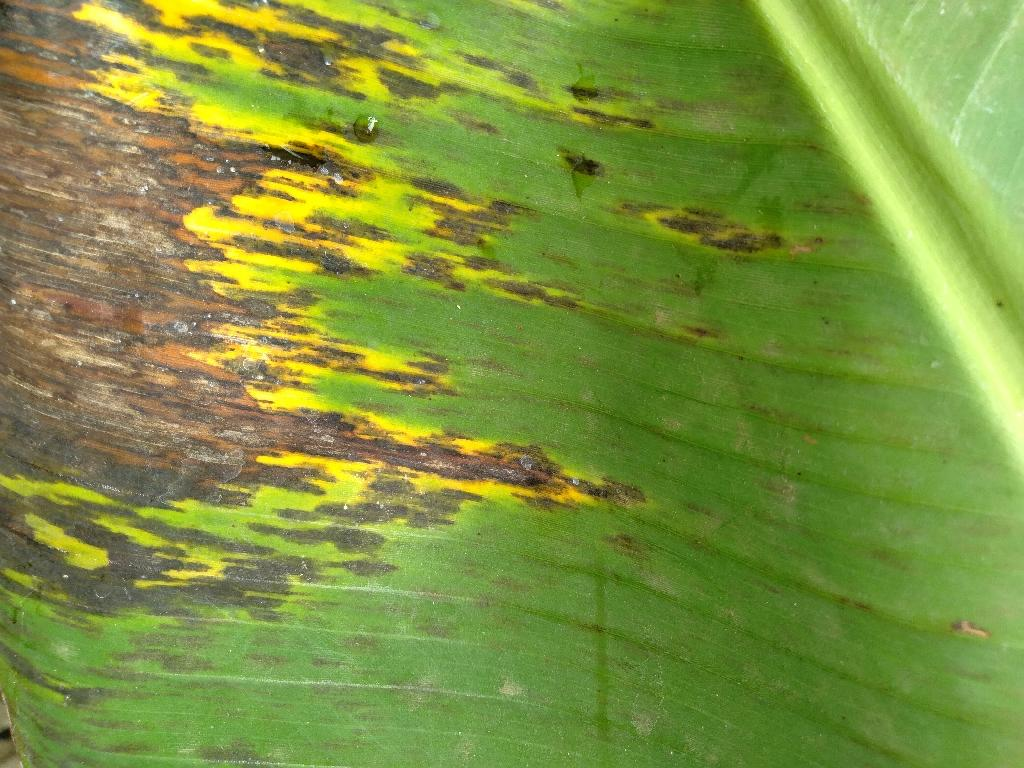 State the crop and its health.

banana, black sigatoka
